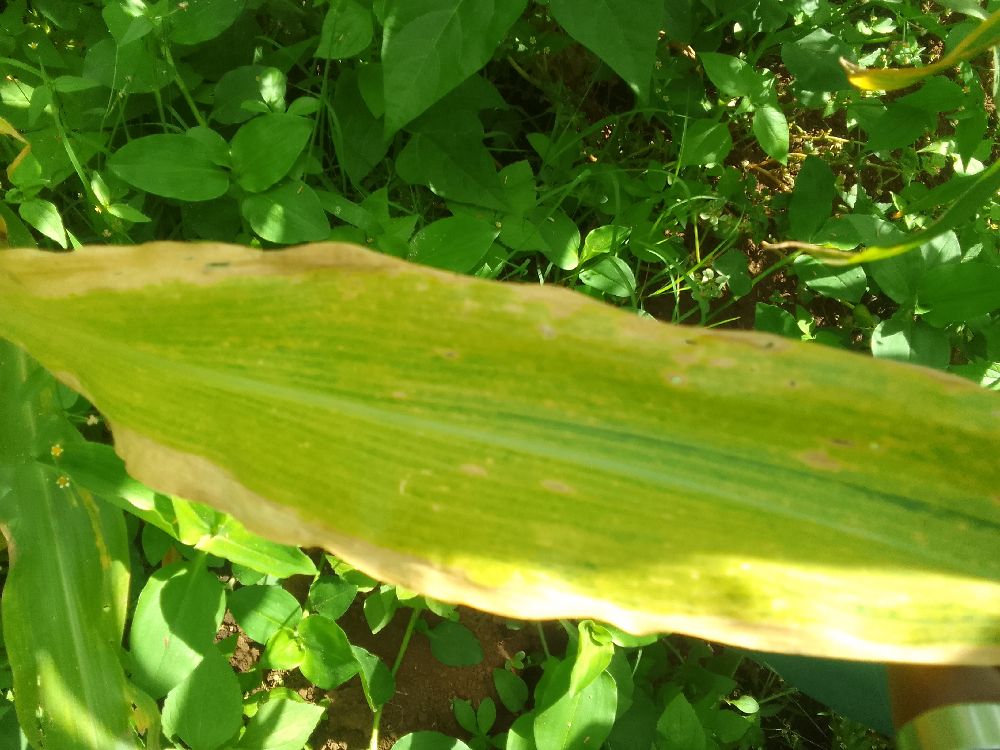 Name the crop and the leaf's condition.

maize, maize lethal necrosis
